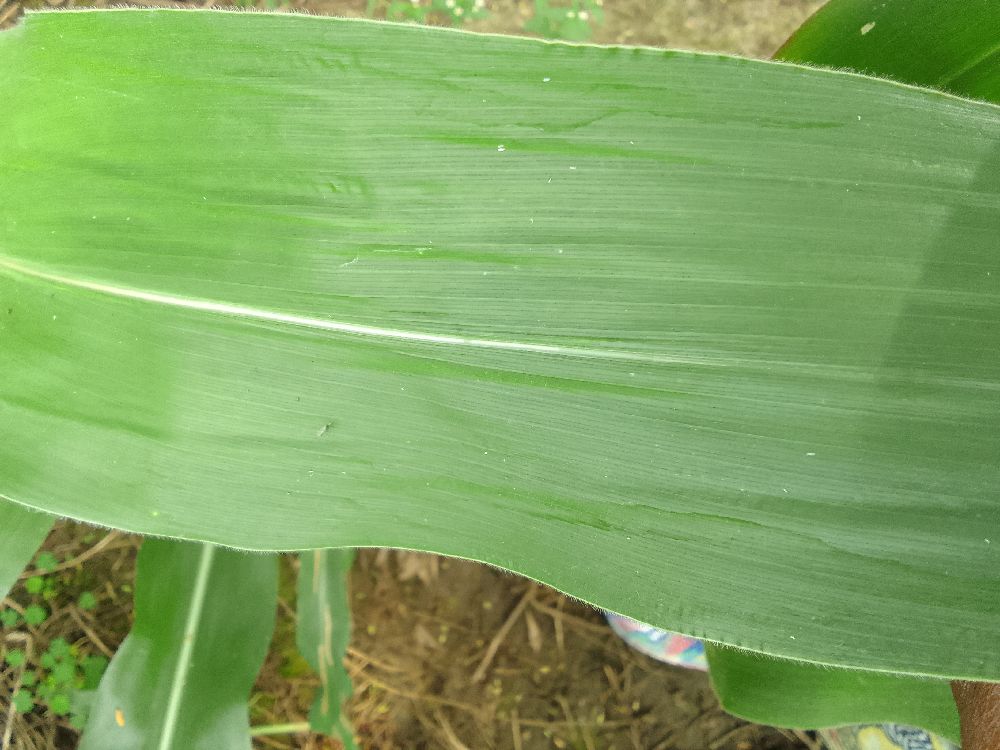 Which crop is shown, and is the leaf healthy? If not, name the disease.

maize, healthy
